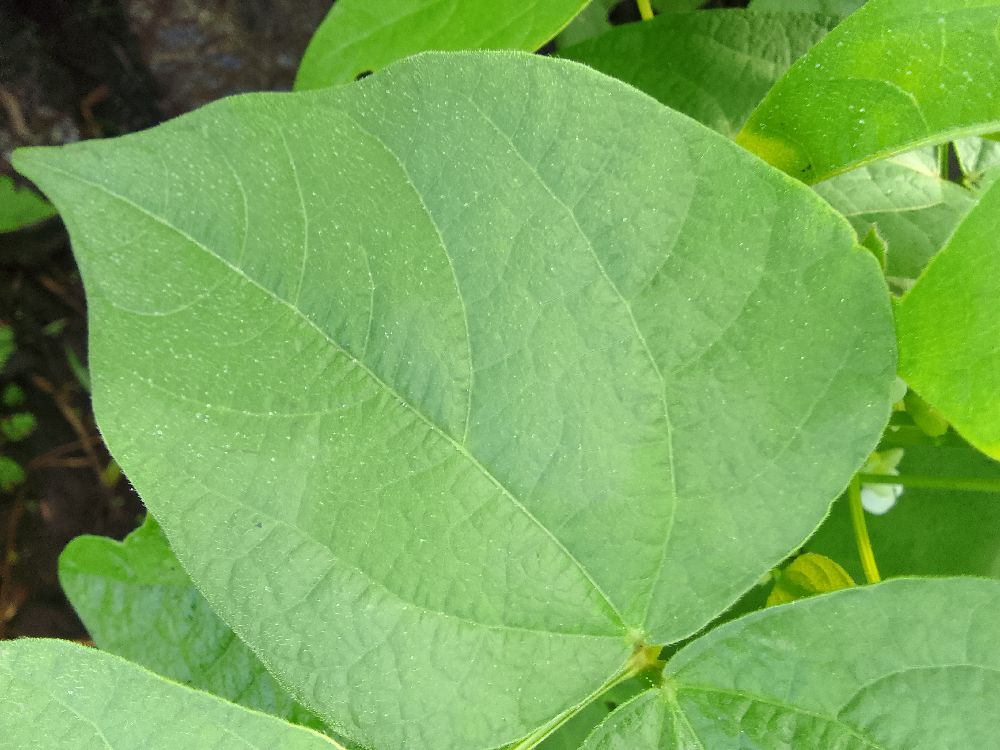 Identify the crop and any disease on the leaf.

common bean, healthy
